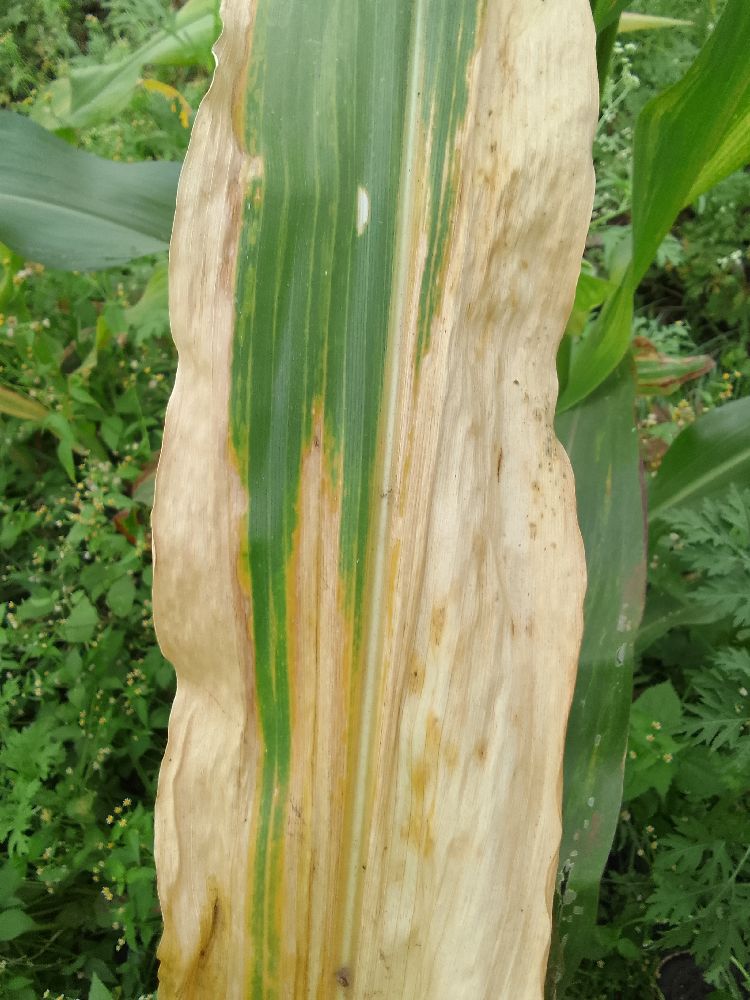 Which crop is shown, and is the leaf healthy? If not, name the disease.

maize, maize lethal necrosis
